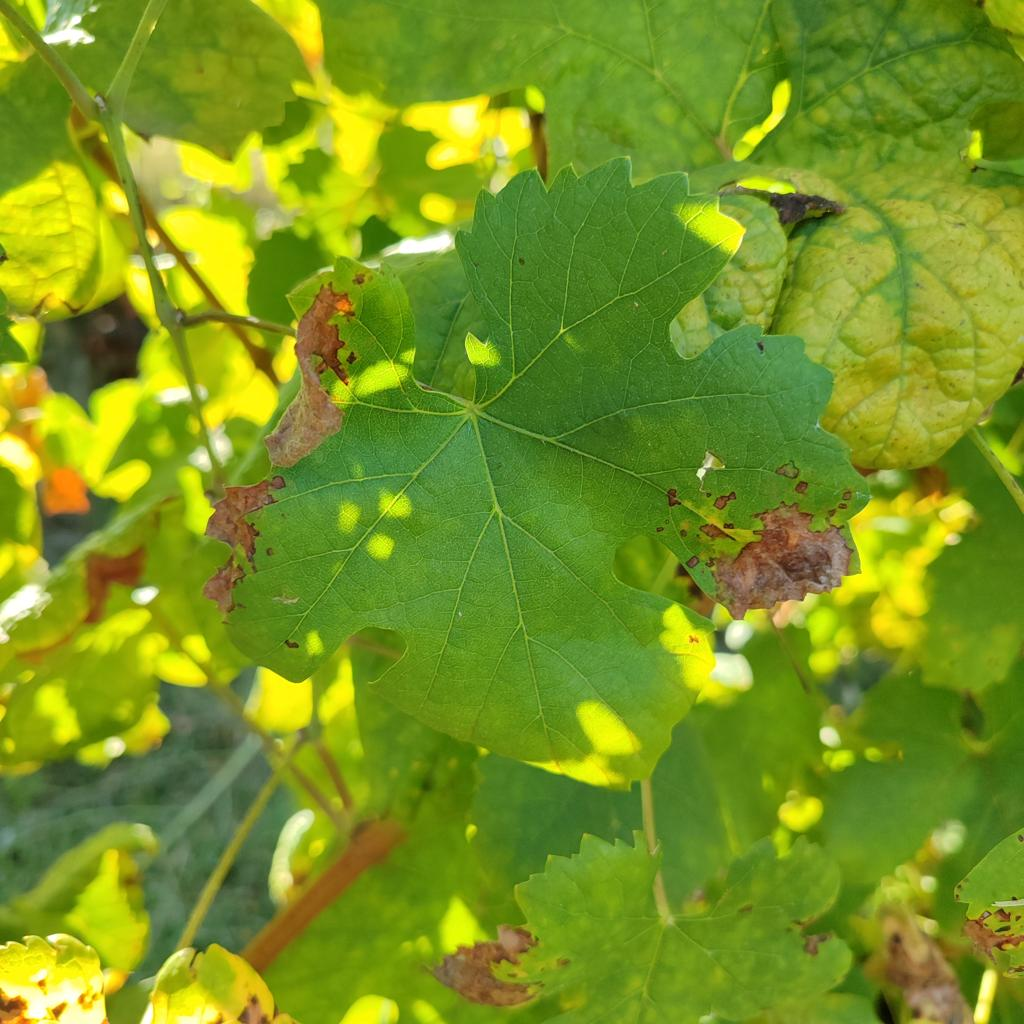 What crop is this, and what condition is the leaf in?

grapevine, downy mildew
